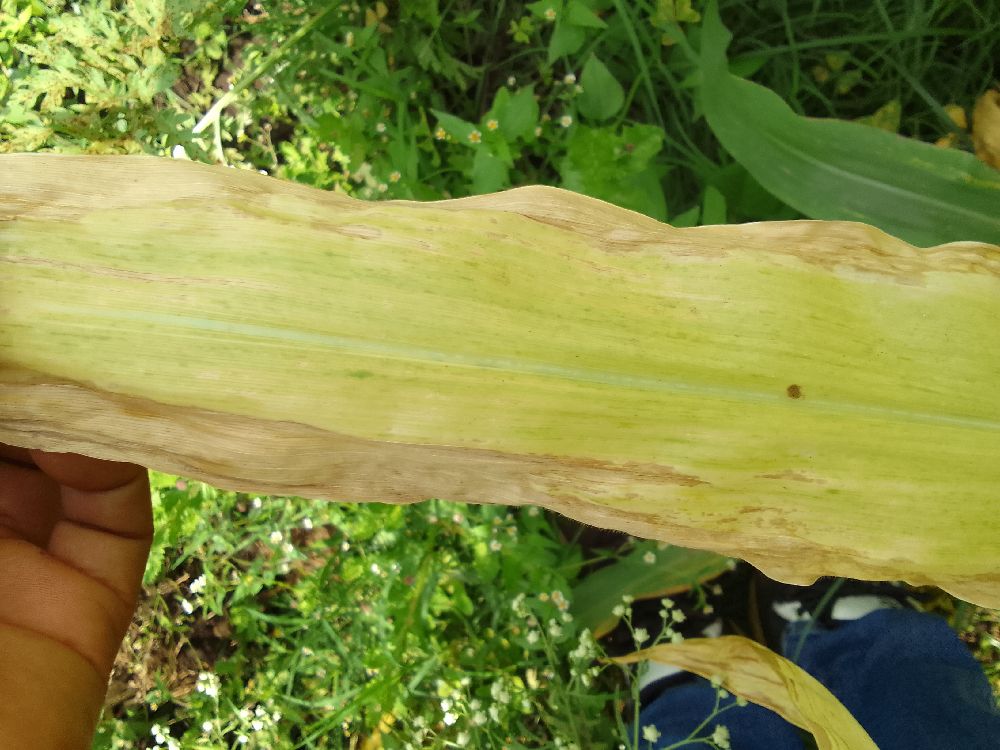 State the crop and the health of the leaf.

maize, maize lethal necrosis
